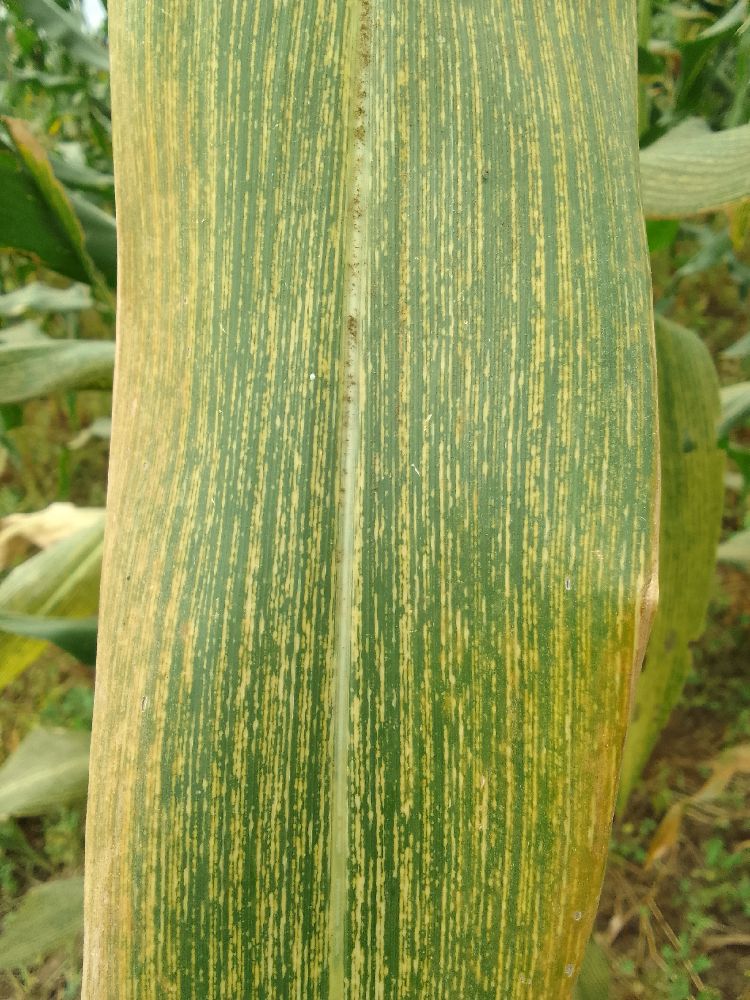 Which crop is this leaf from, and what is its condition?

maize, maize streak virus
